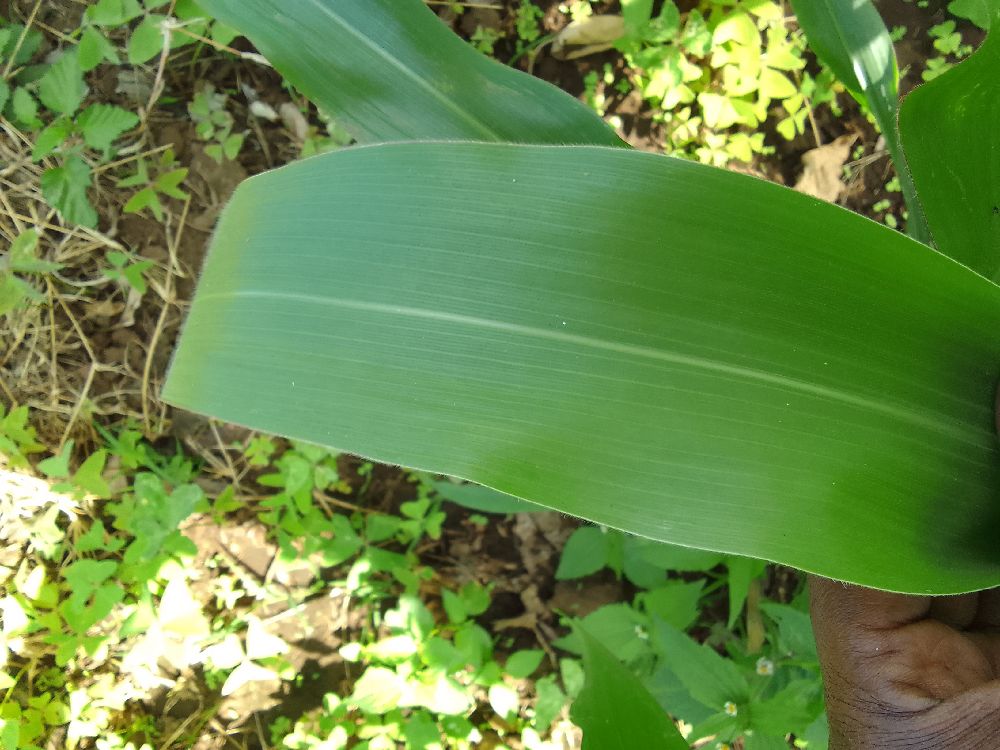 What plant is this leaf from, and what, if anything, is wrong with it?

maize, healthy
